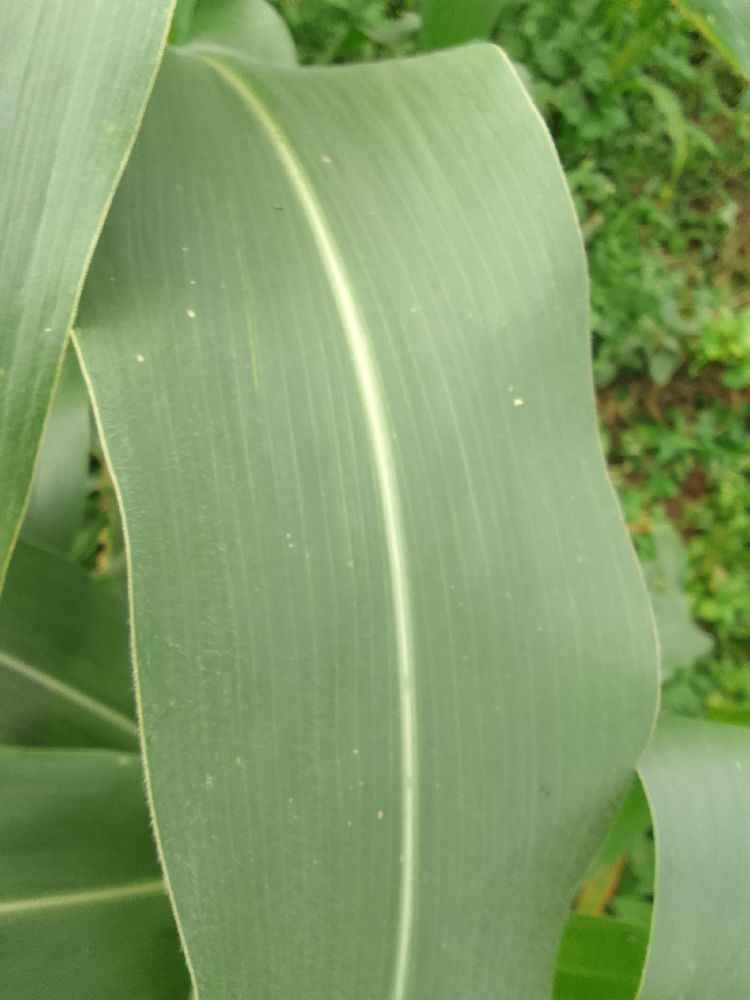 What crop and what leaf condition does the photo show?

maize, healthy
